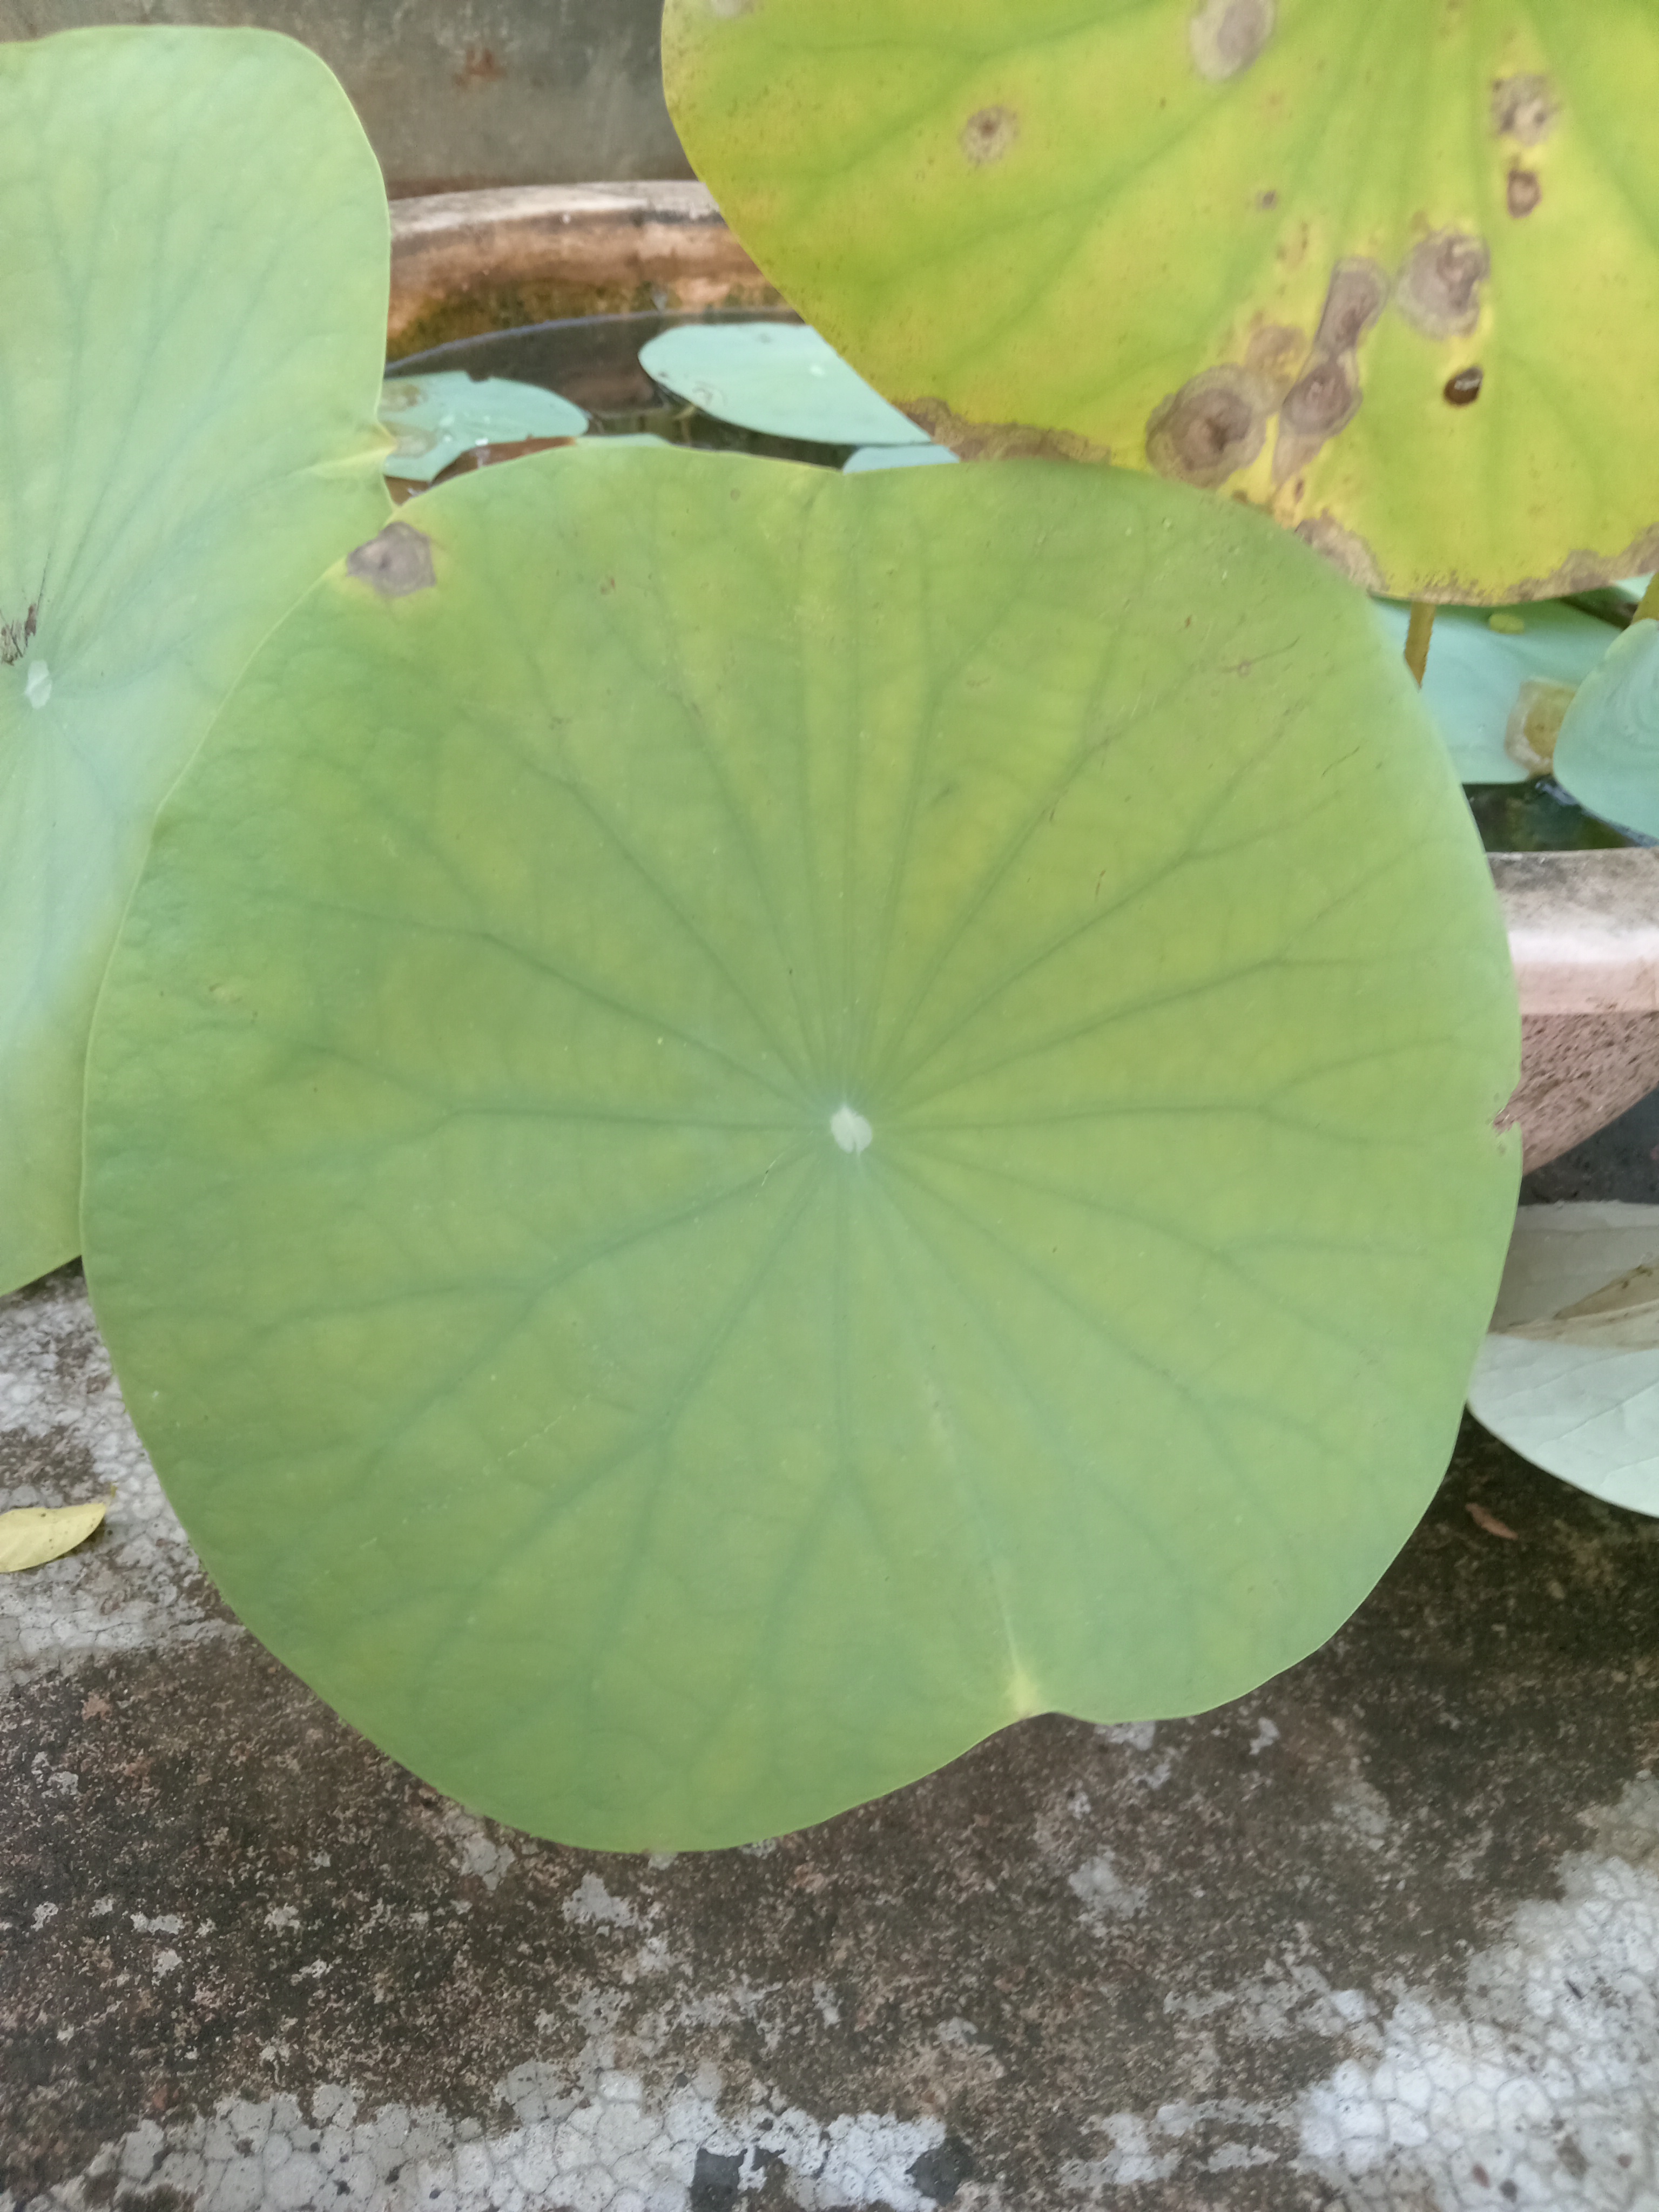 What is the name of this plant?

lotus
